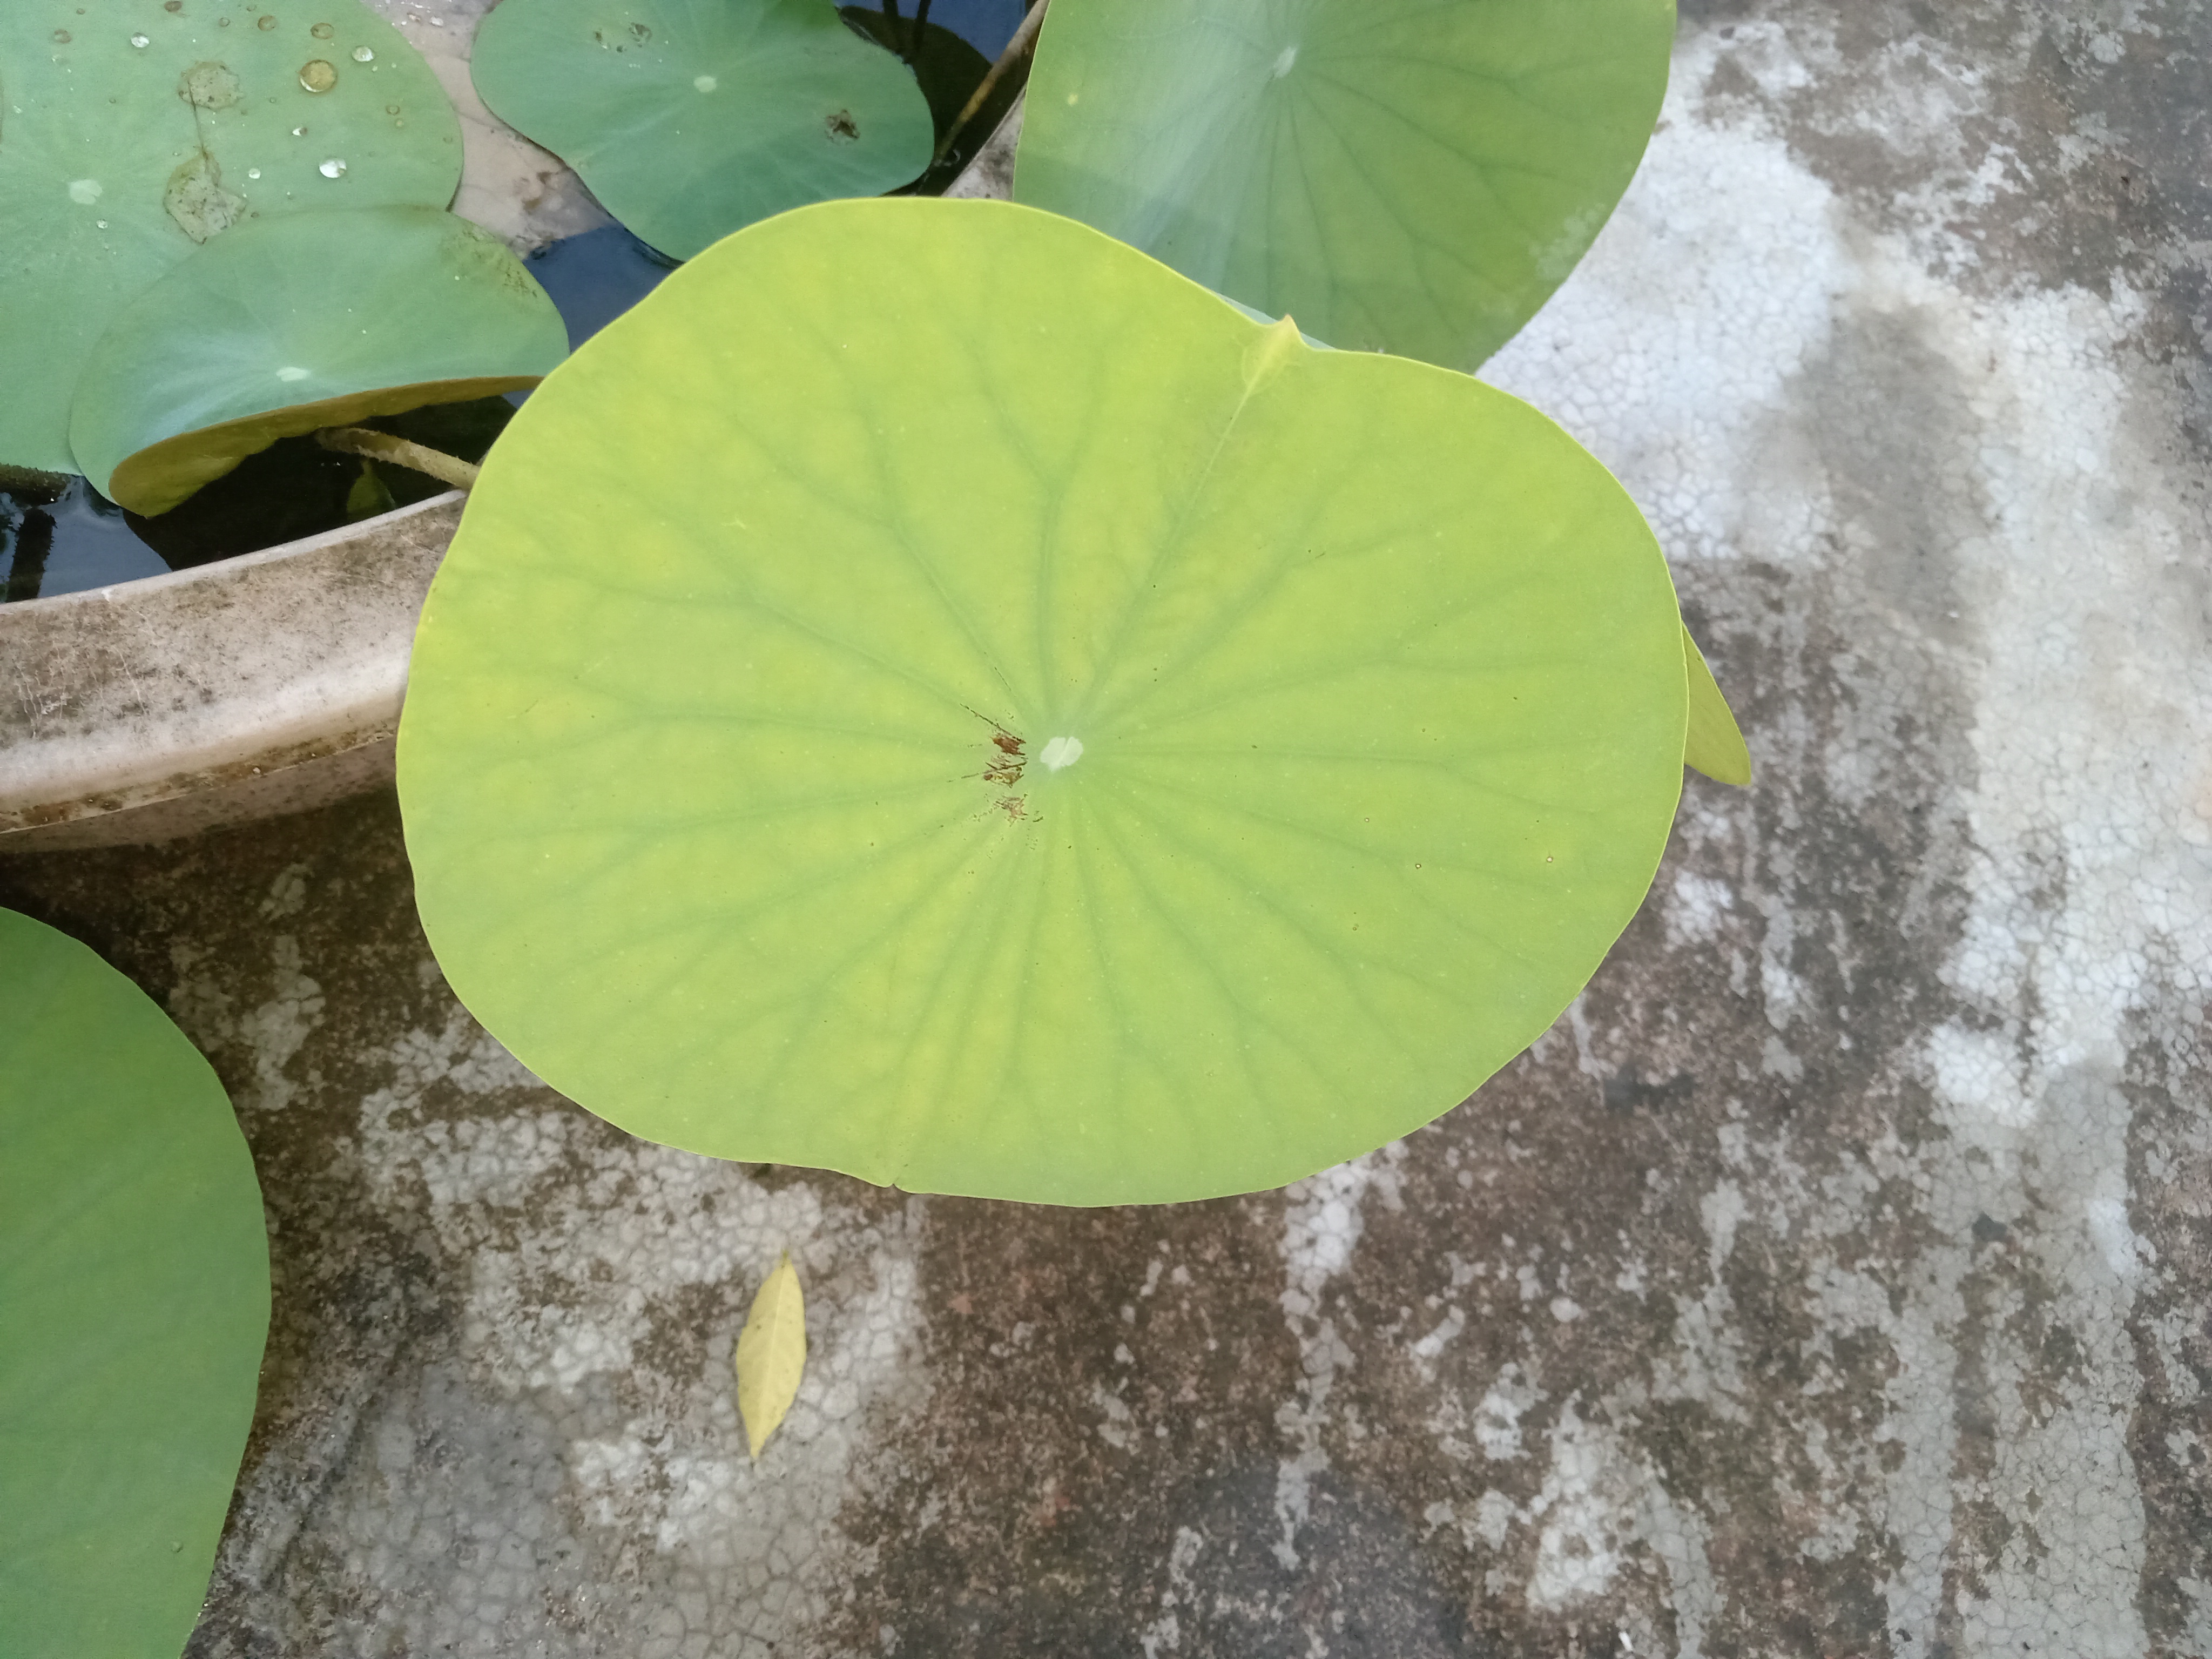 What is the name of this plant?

lotus
